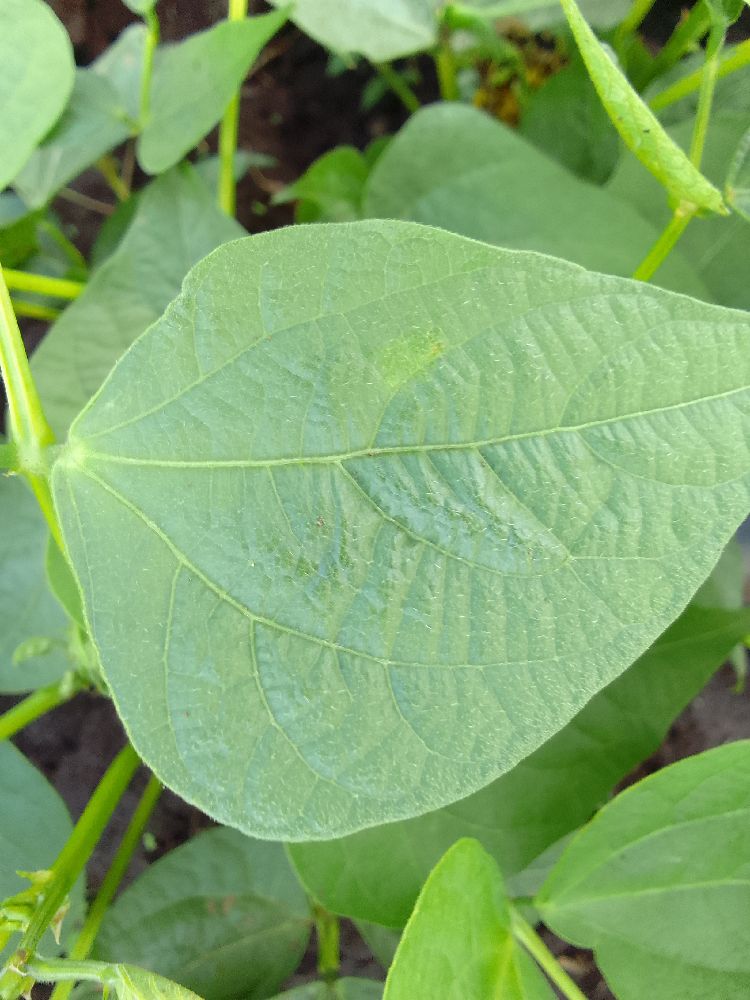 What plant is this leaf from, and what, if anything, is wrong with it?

common bean, healthy
